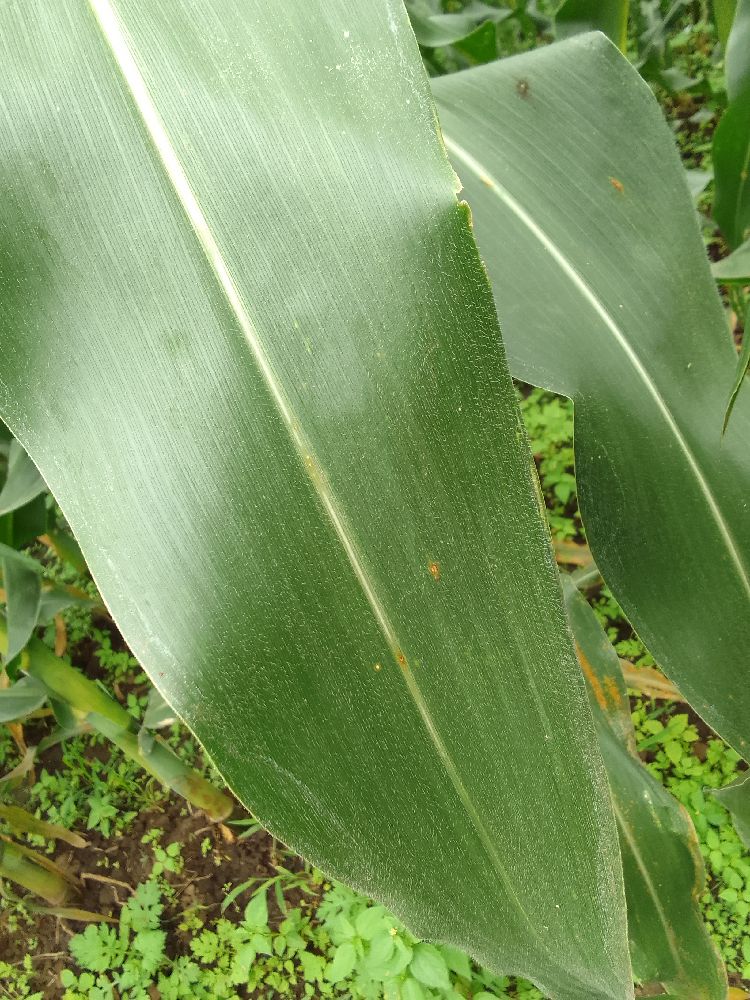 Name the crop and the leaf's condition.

maize, healthy
